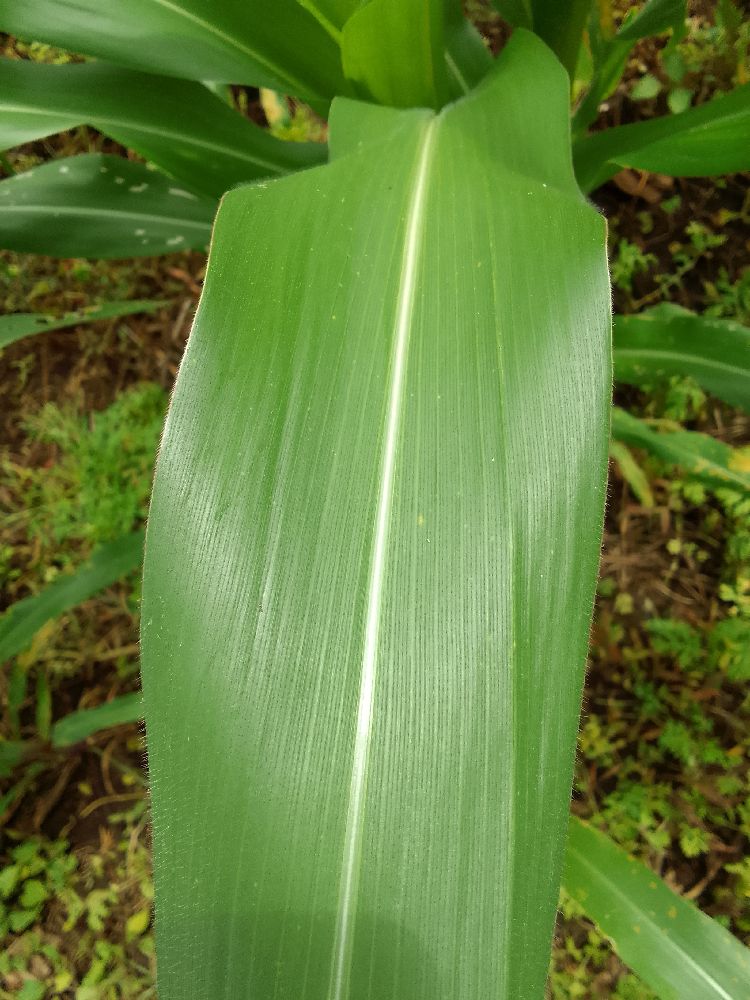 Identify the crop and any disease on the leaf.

maize, healthy
